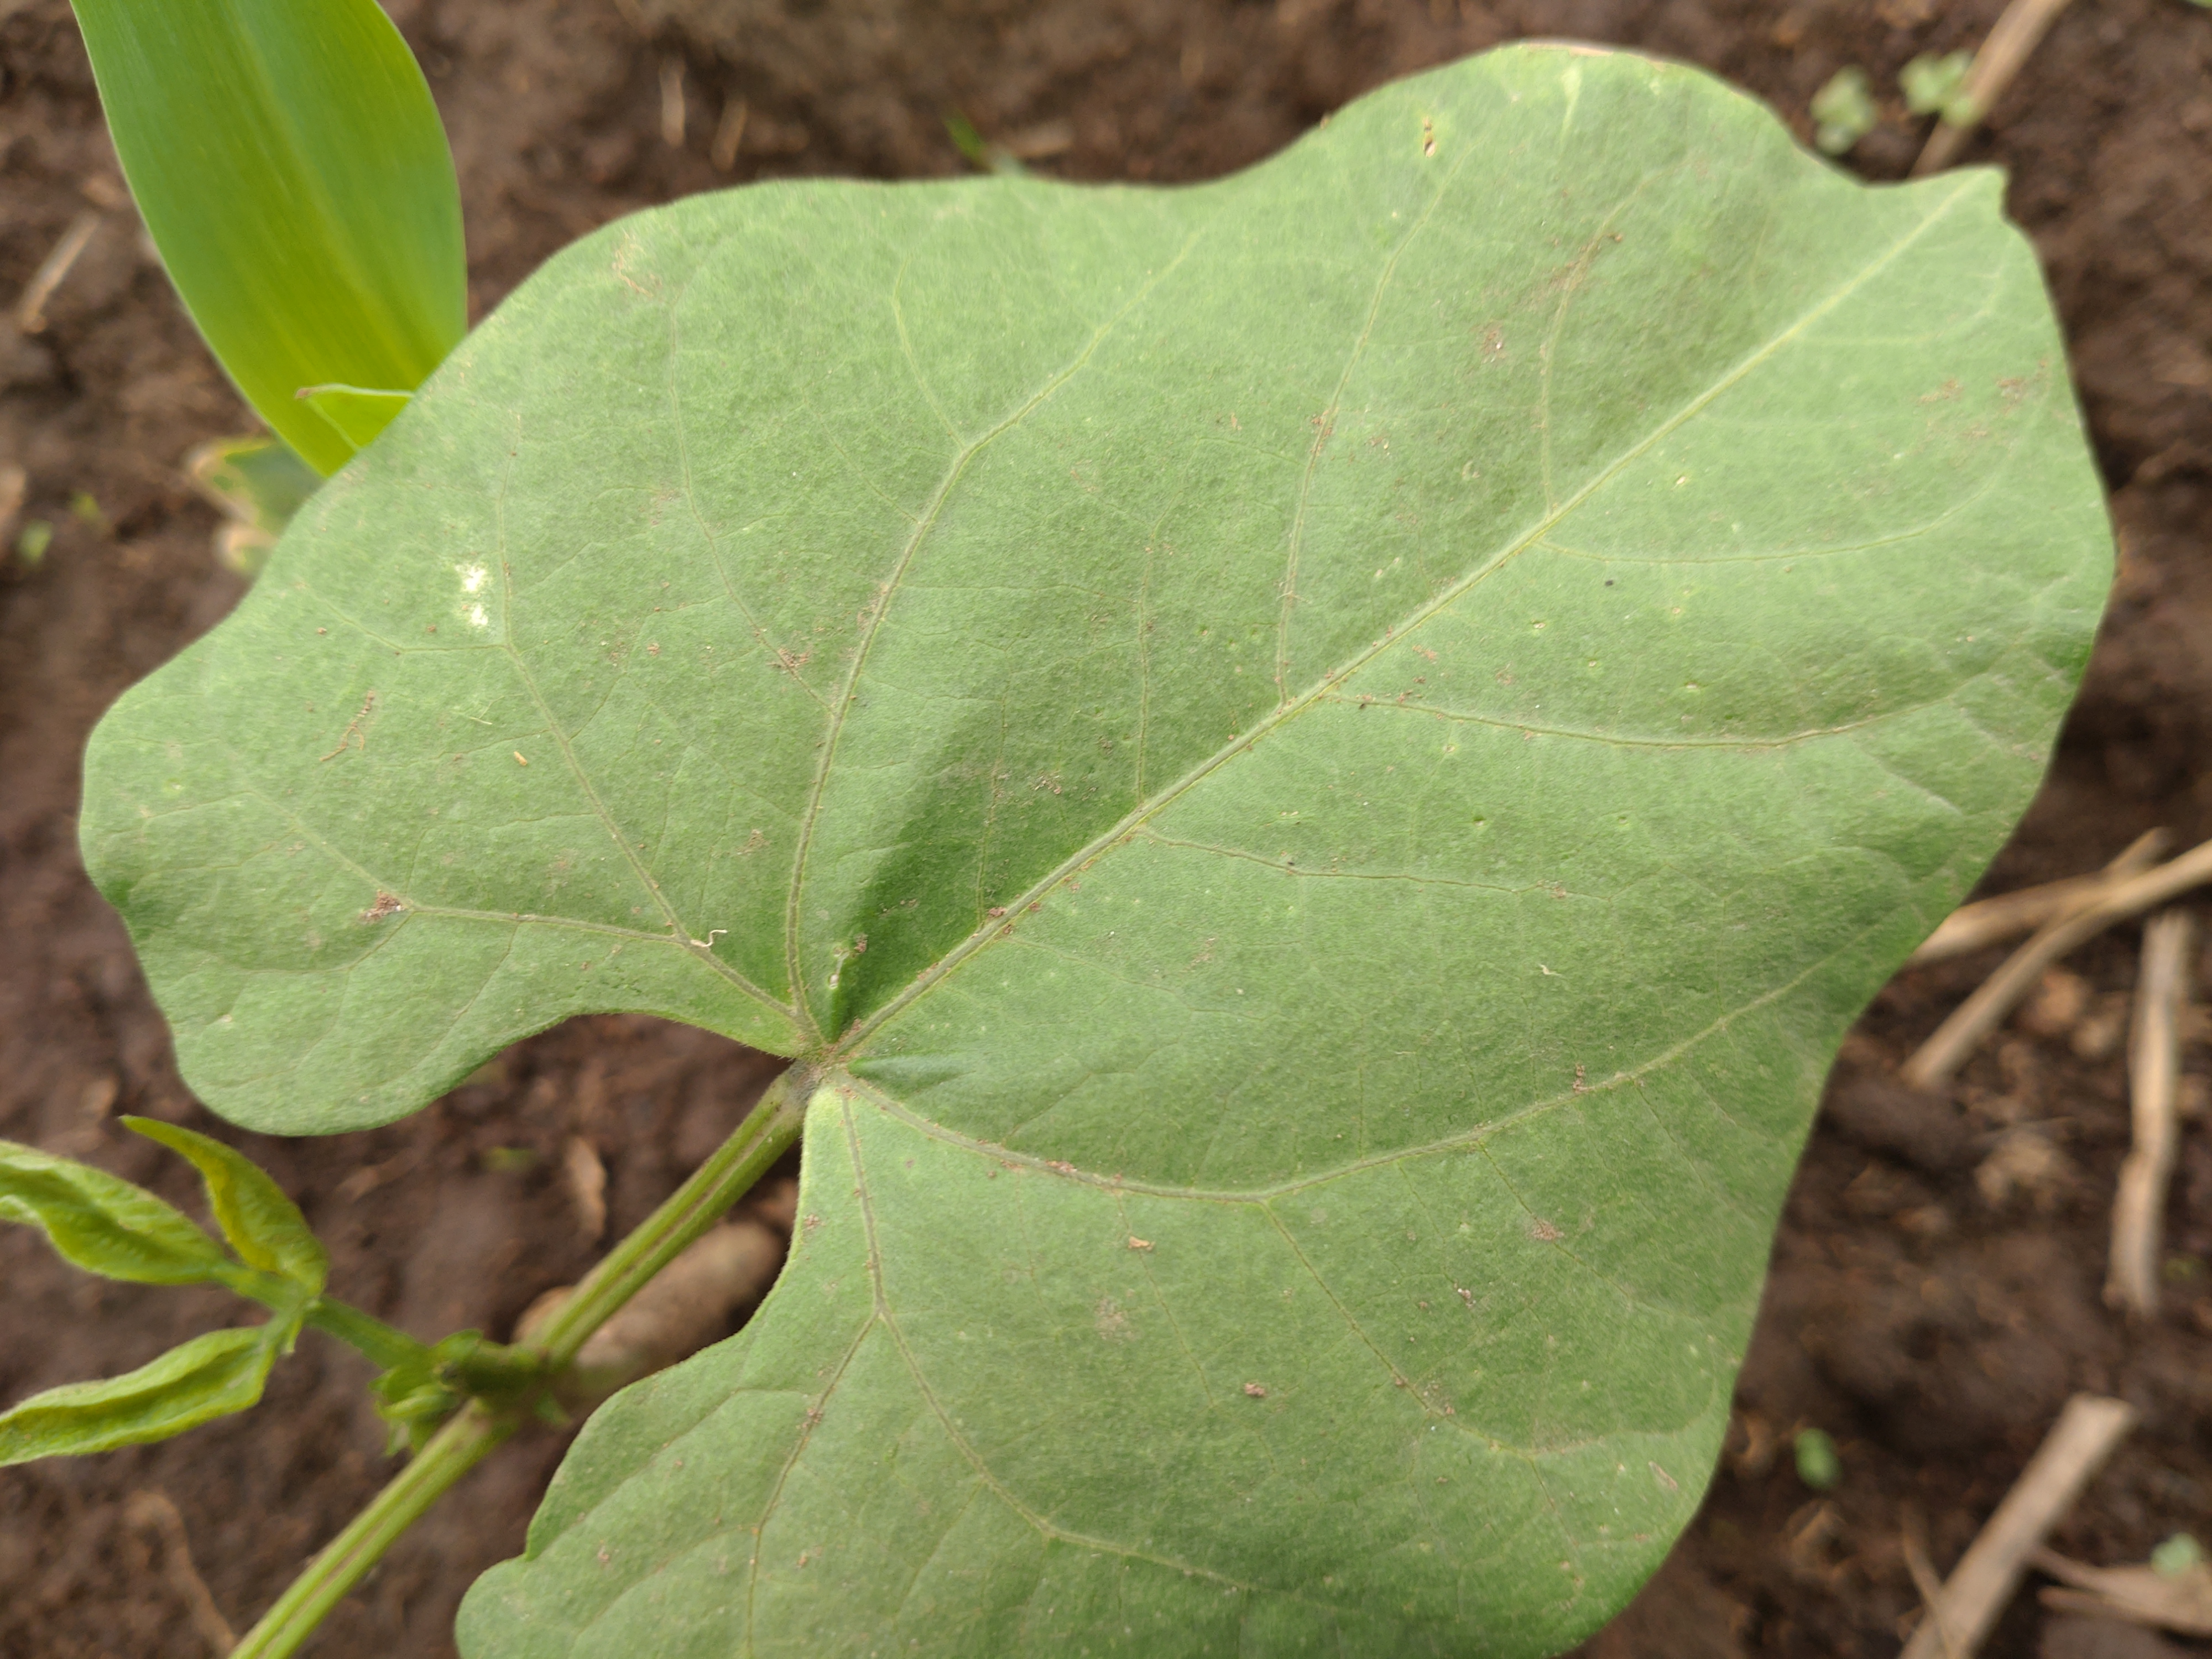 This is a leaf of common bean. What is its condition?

healthy
